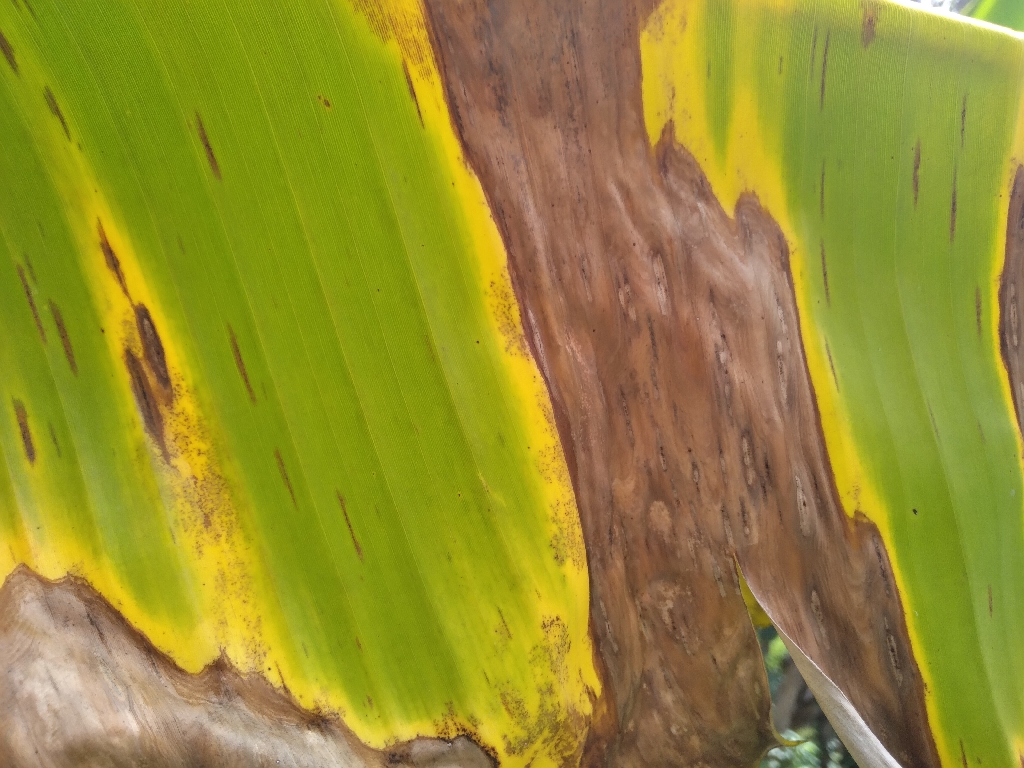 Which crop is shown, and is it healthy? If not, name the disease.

banana, black sigatoka
